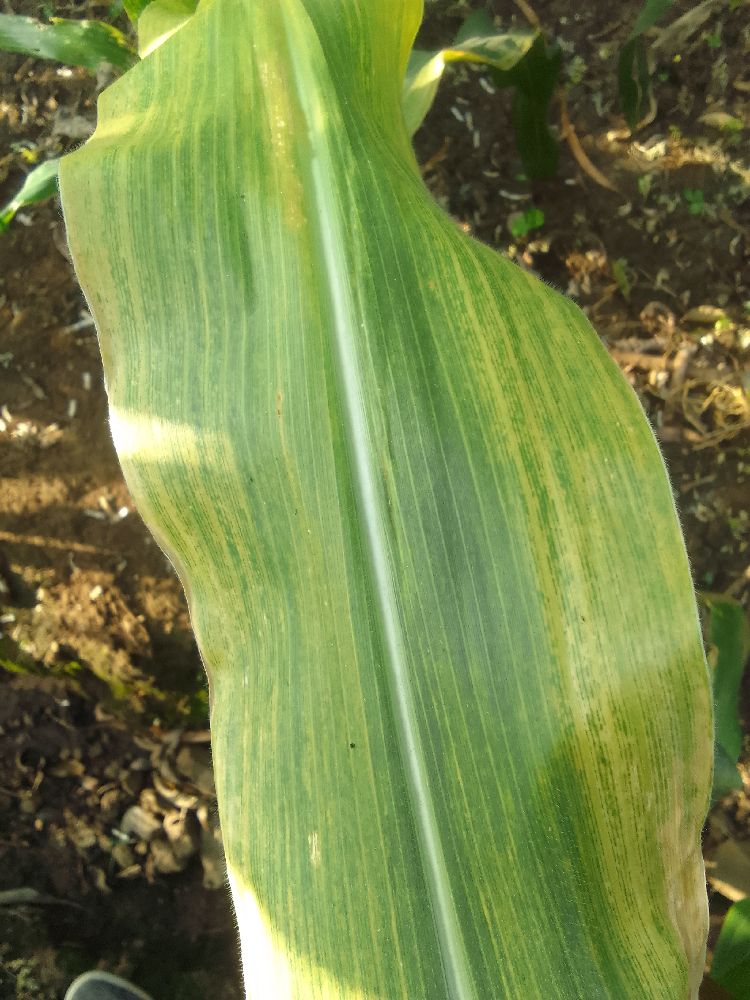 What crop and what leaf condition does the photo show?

maize, maize lethal necrosis
